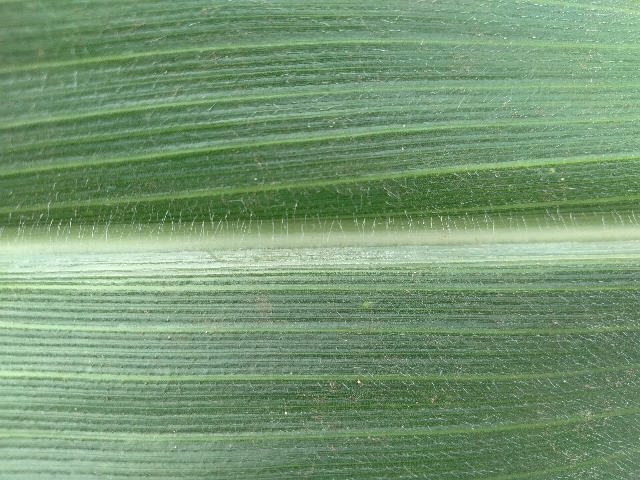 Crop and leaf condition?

maize, healthy
